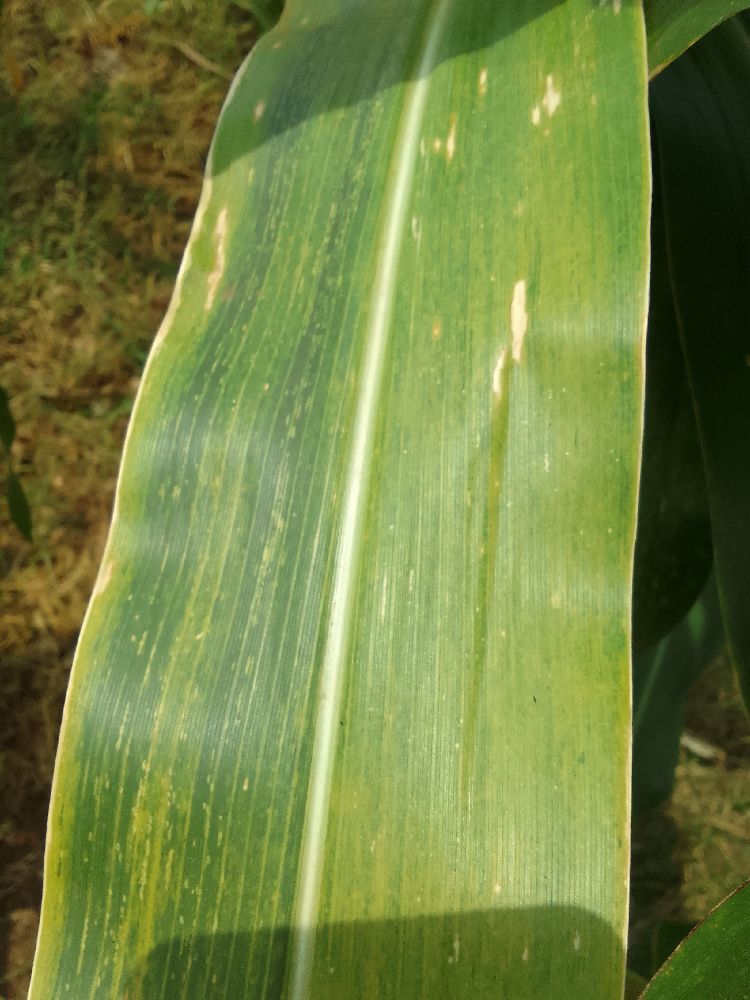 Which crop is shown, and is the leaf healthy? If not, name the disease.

maize, maize lethal necrosis
